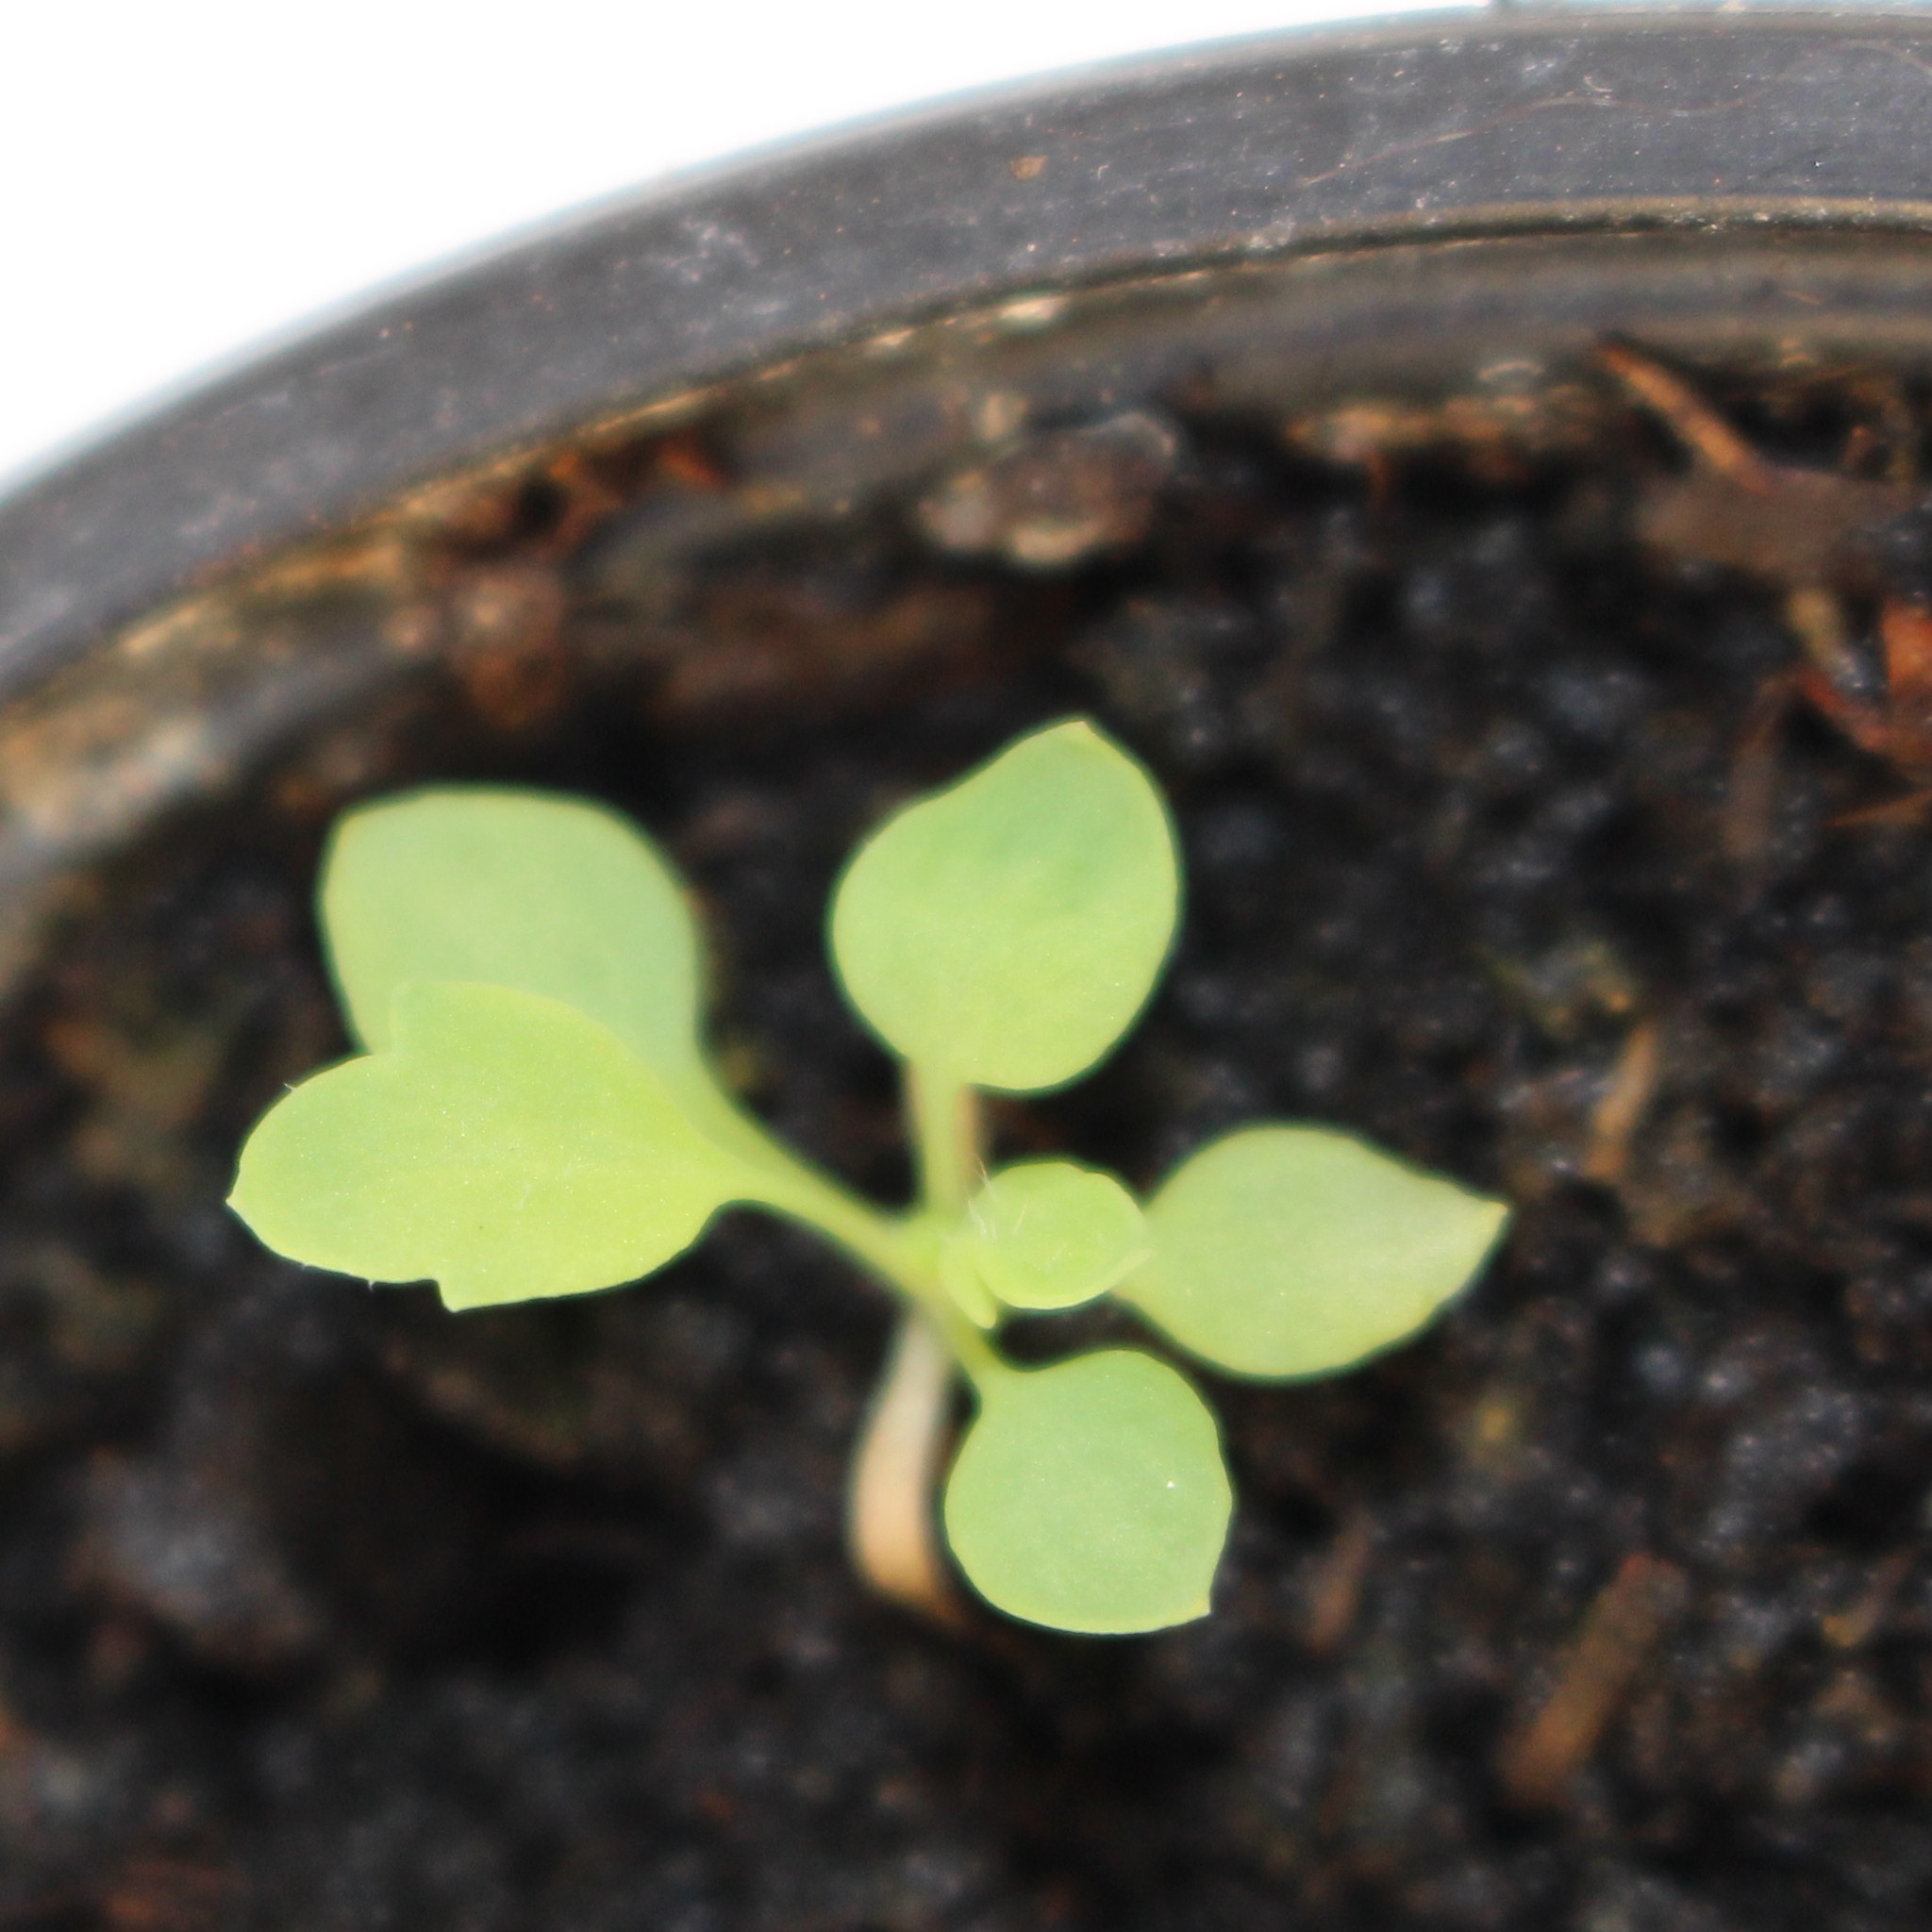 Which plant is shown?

Papaver rhoeas
